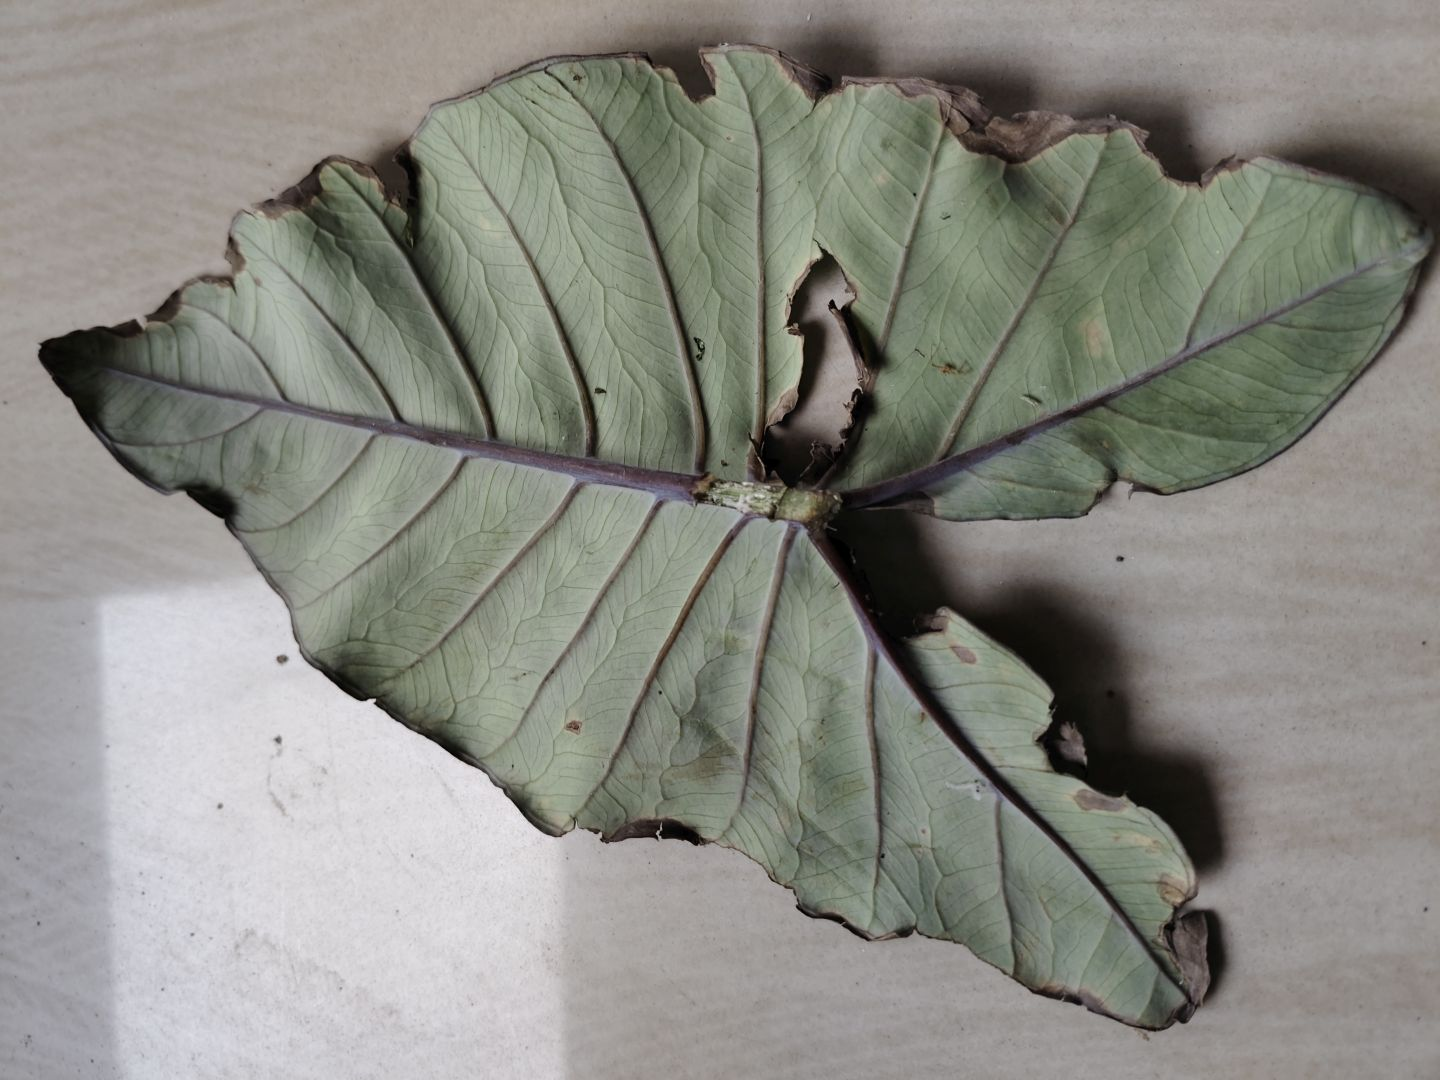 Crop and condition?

taro, leaf blight
